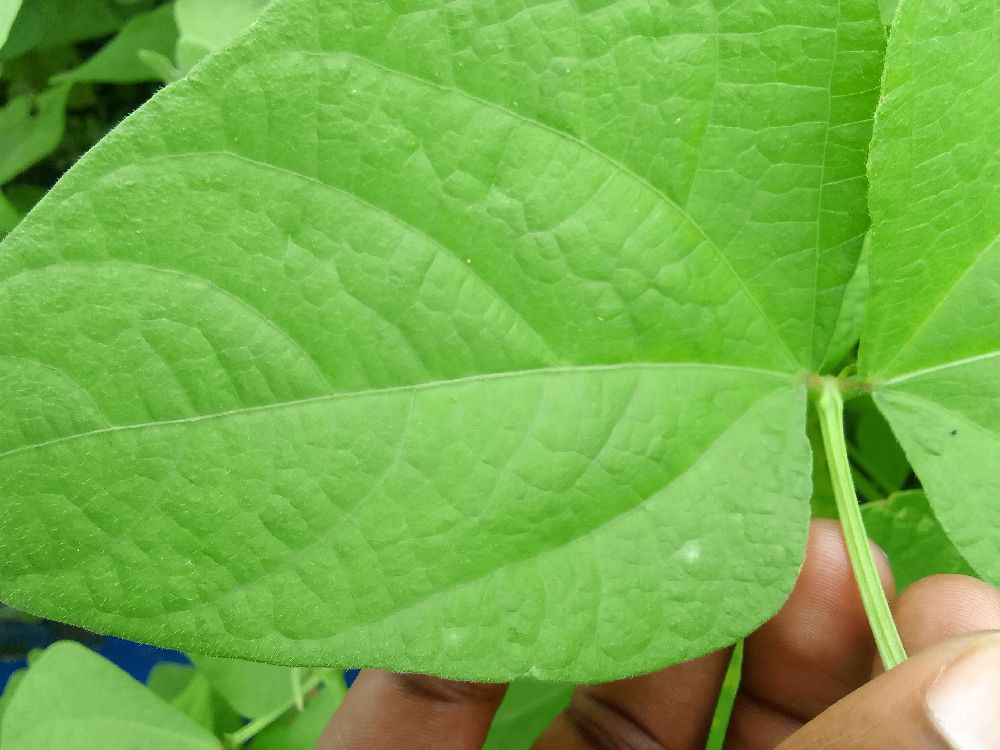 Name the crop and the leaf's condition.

common bean, healthy
